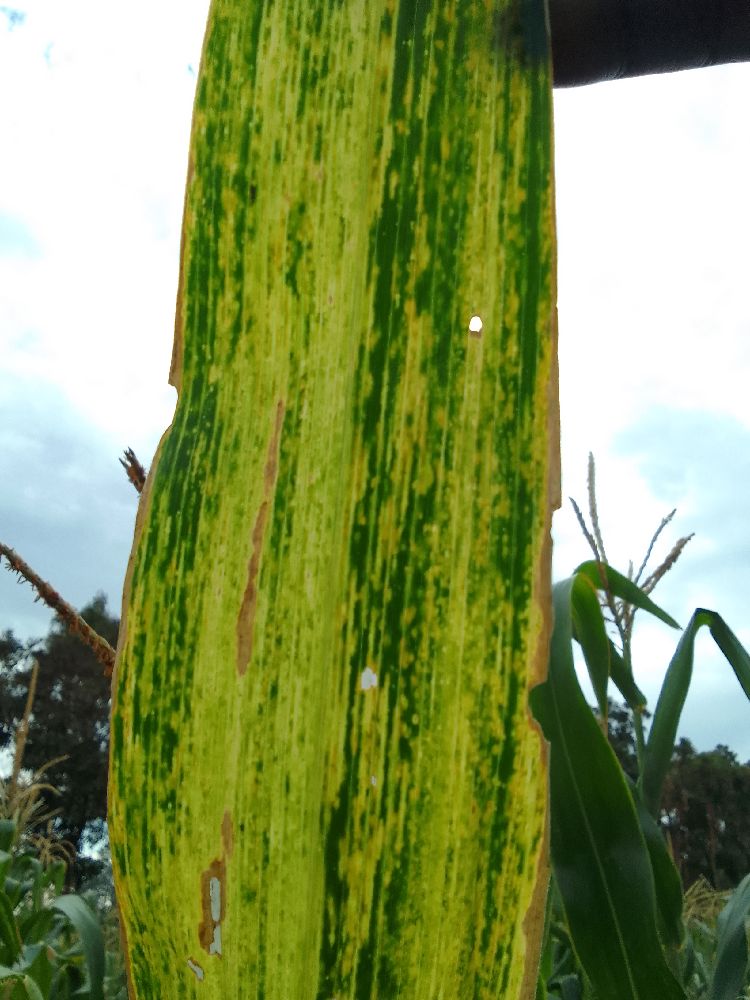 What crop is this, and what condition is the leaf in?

maize, maize lethal necrosis
